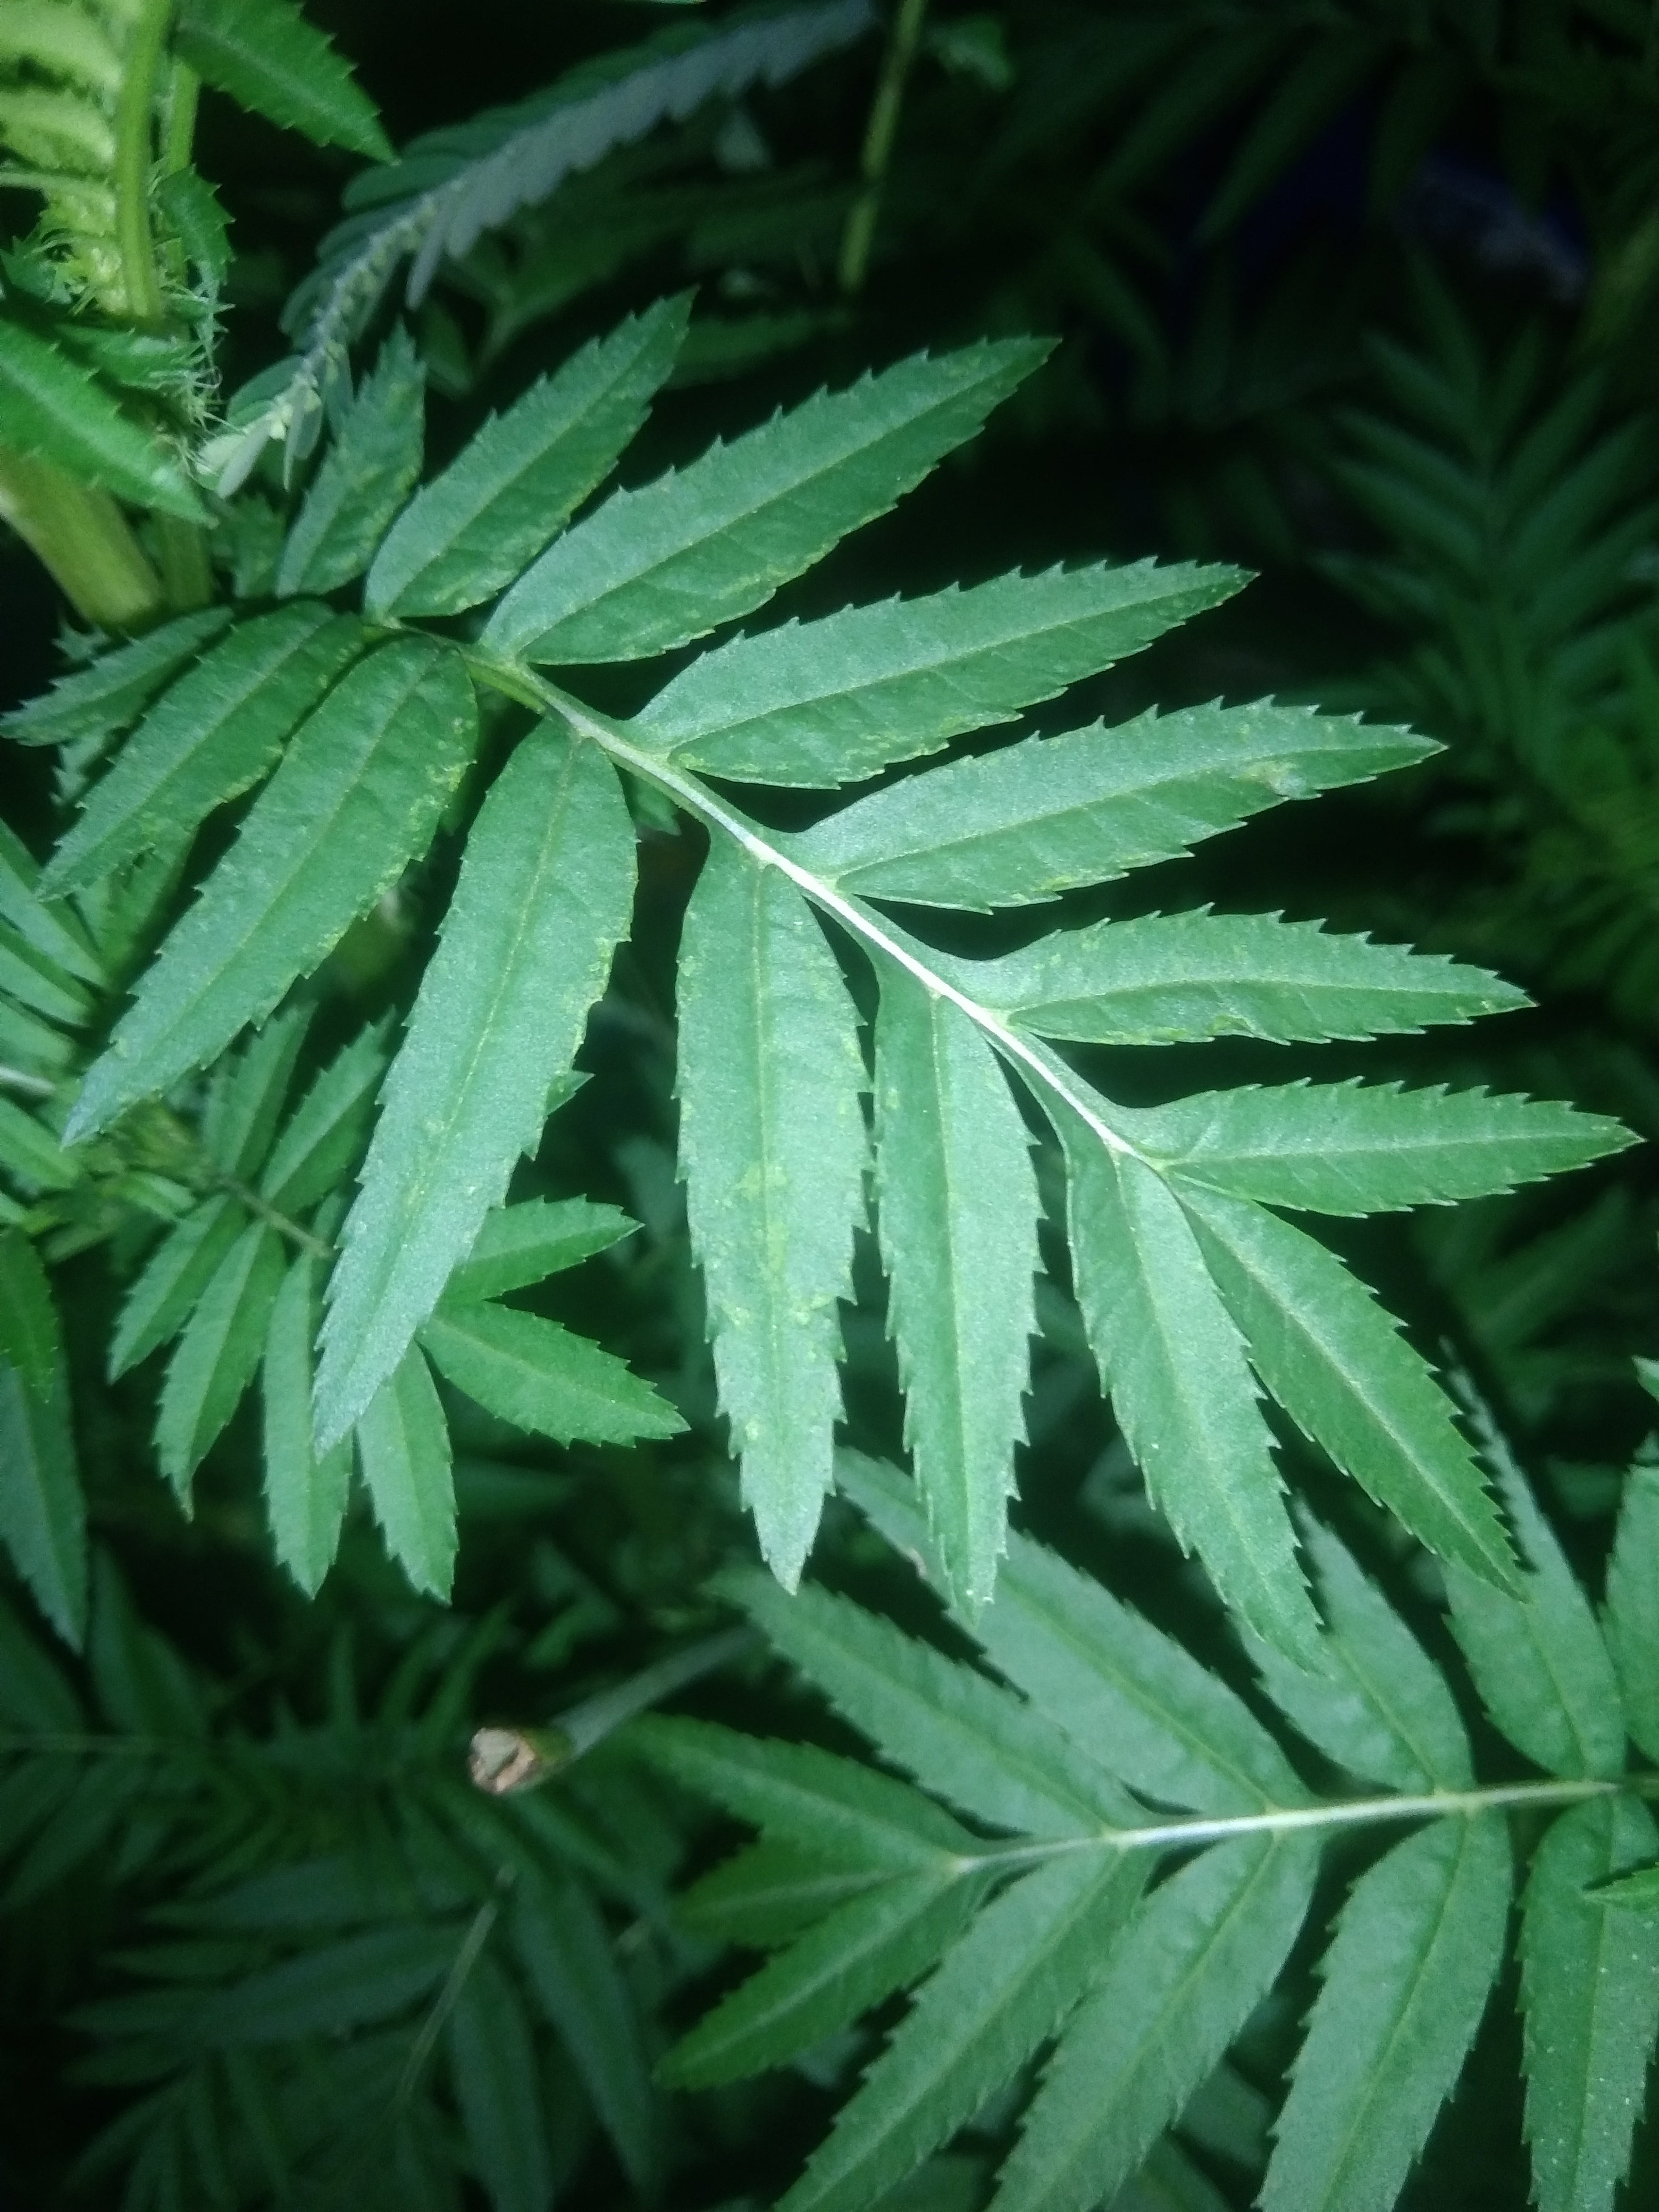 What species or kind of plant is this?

marigold
